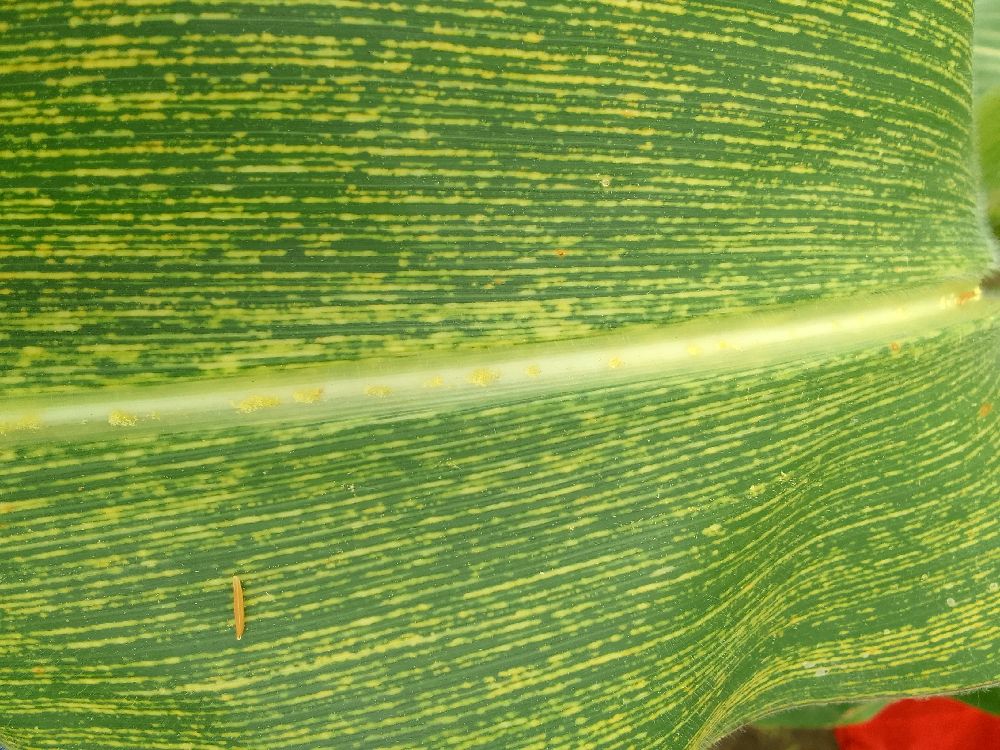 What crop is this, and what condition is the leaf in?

maize, maize streak virus
